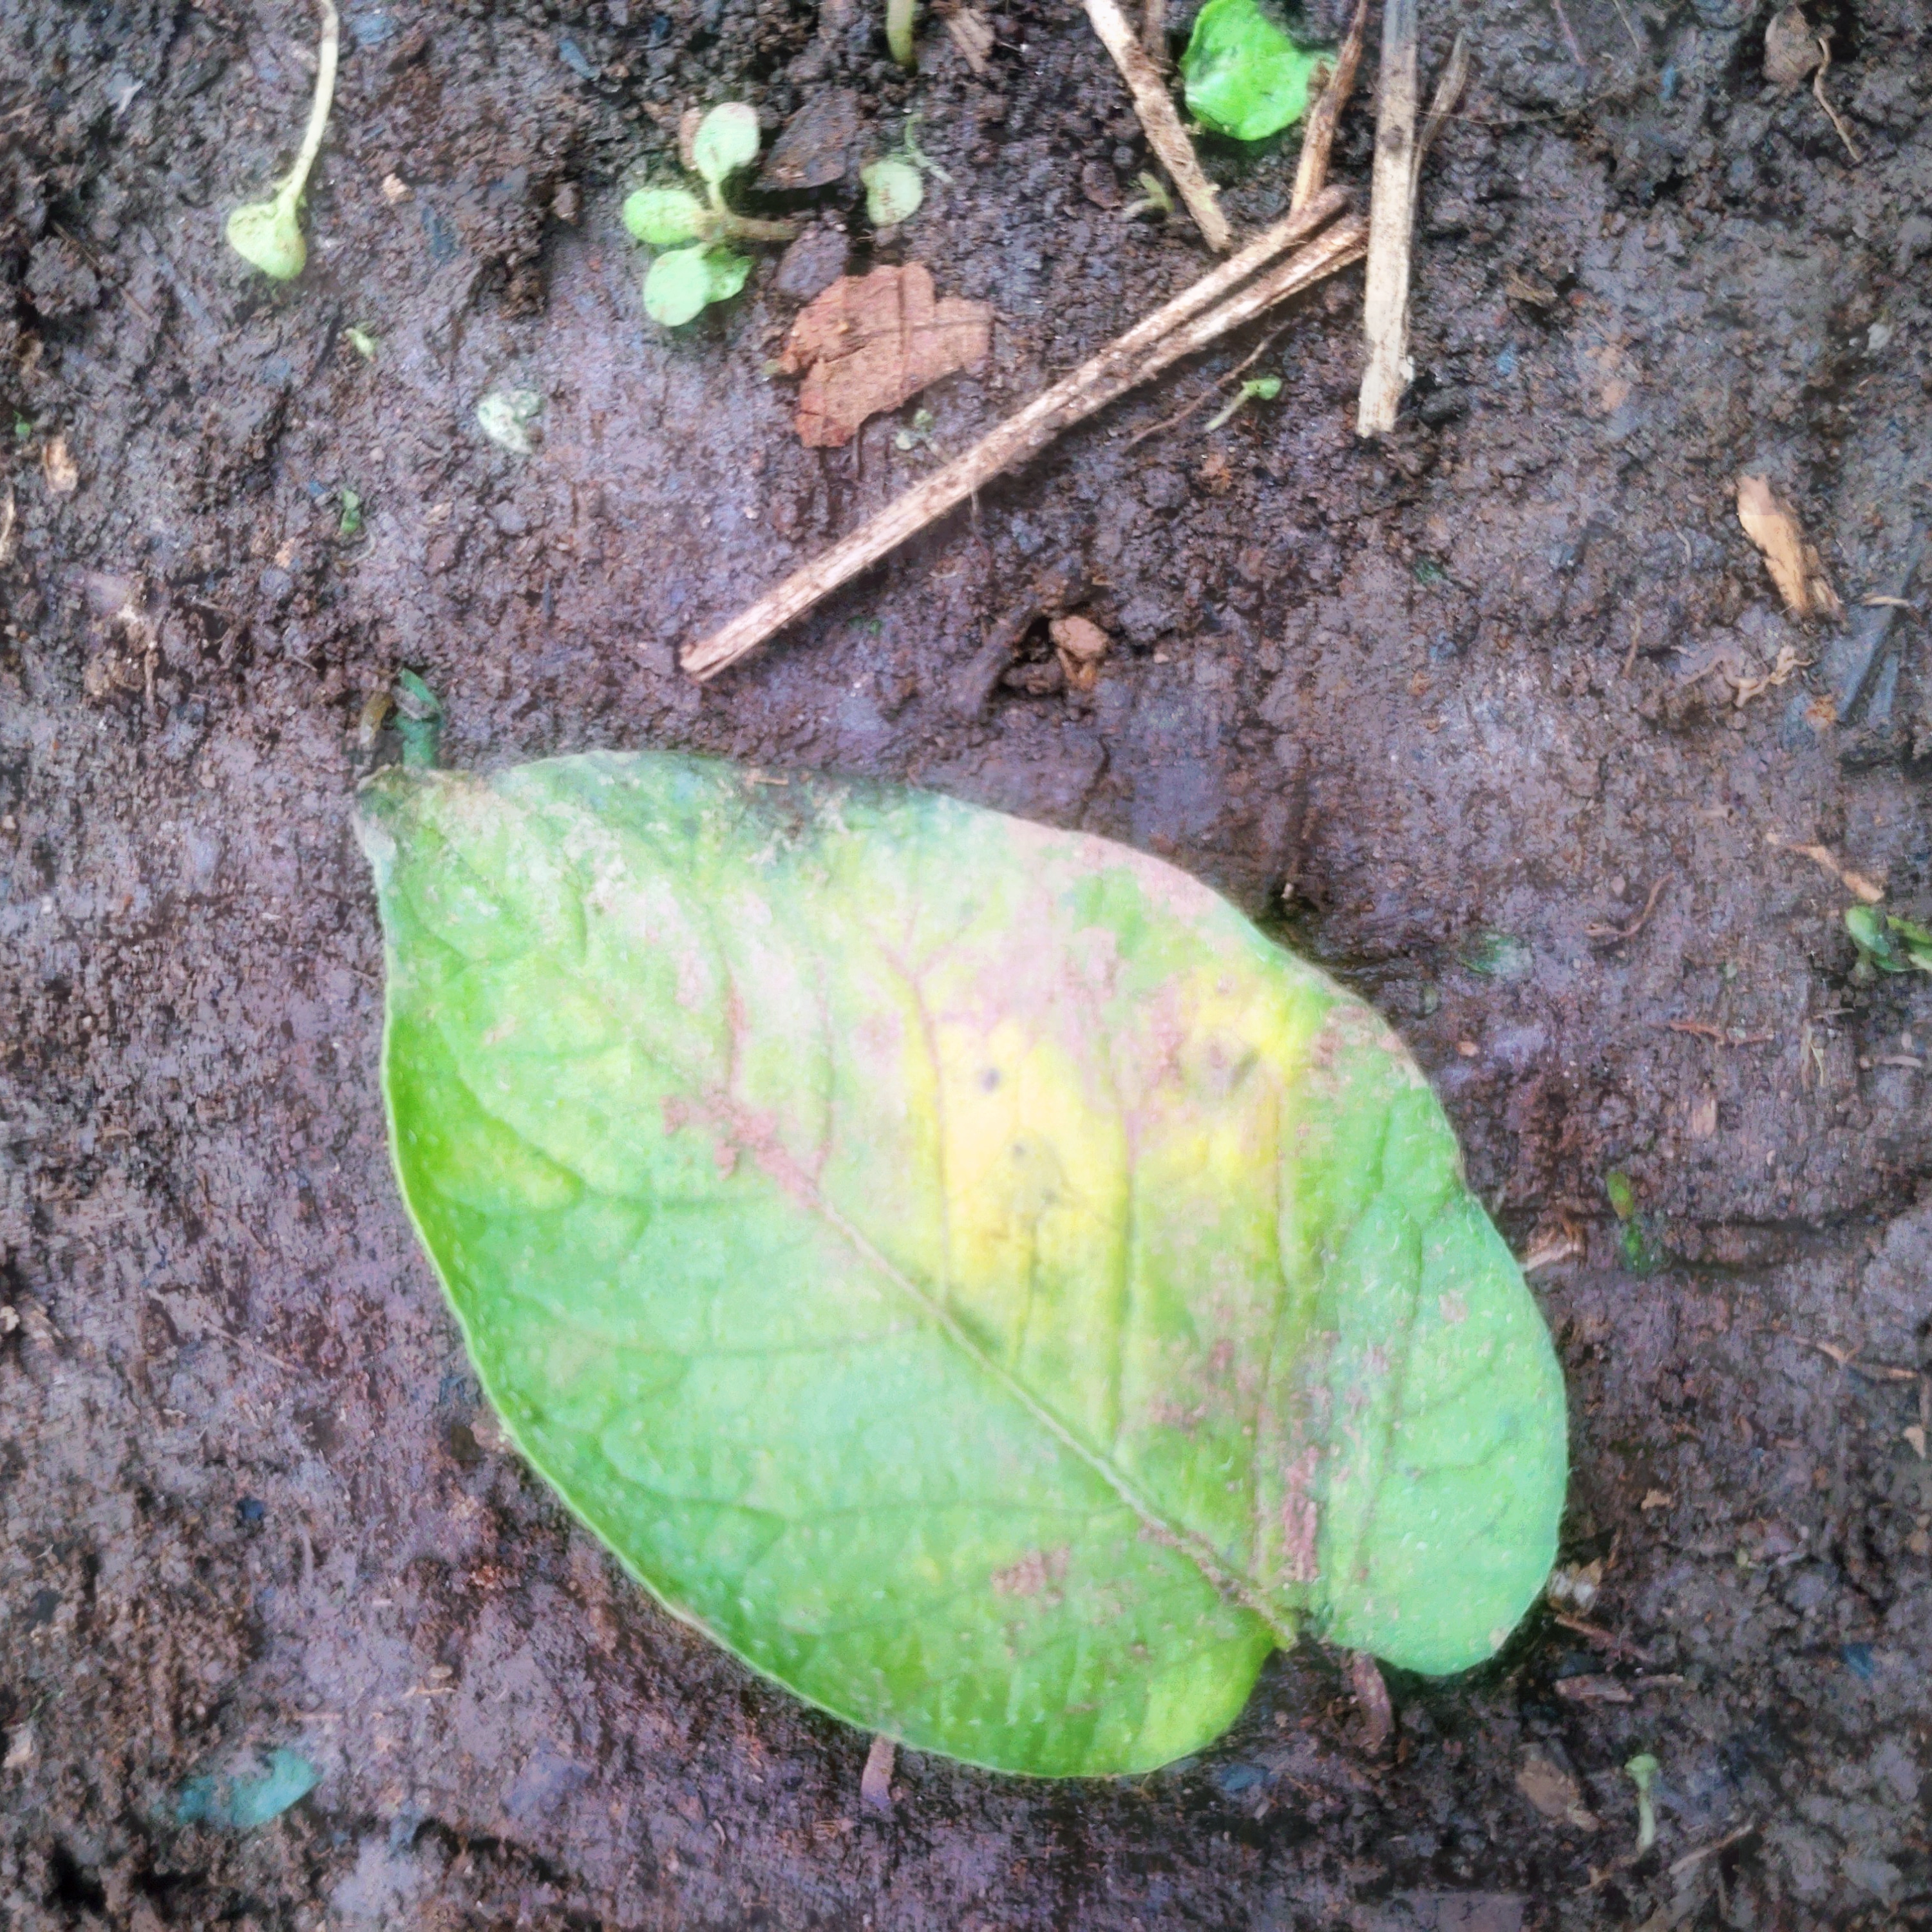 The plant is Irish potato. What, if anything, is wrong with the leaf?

late blight
